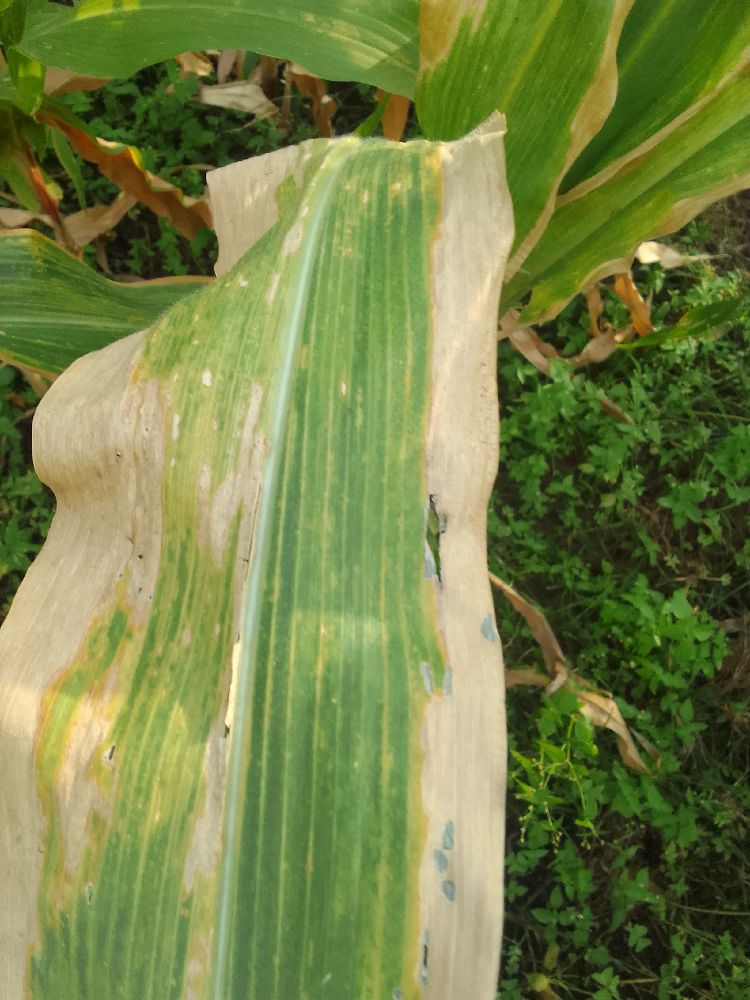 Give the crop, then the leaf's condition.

maize, maize lethal necrosis
